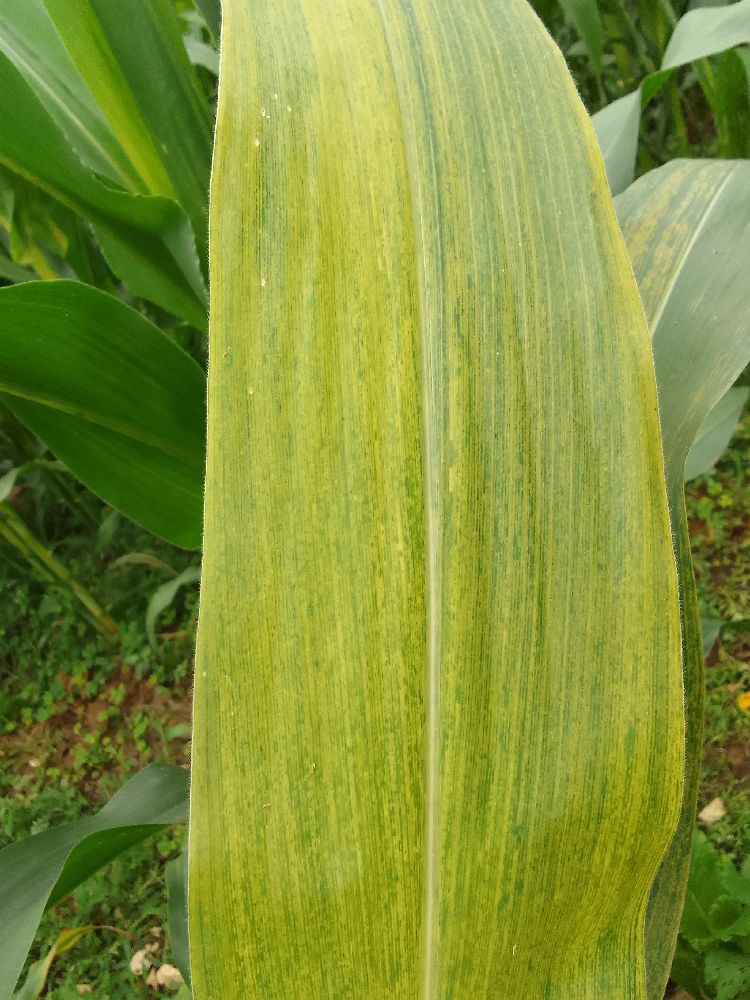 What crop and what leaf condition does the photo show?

maize, maize lethal necrosis
